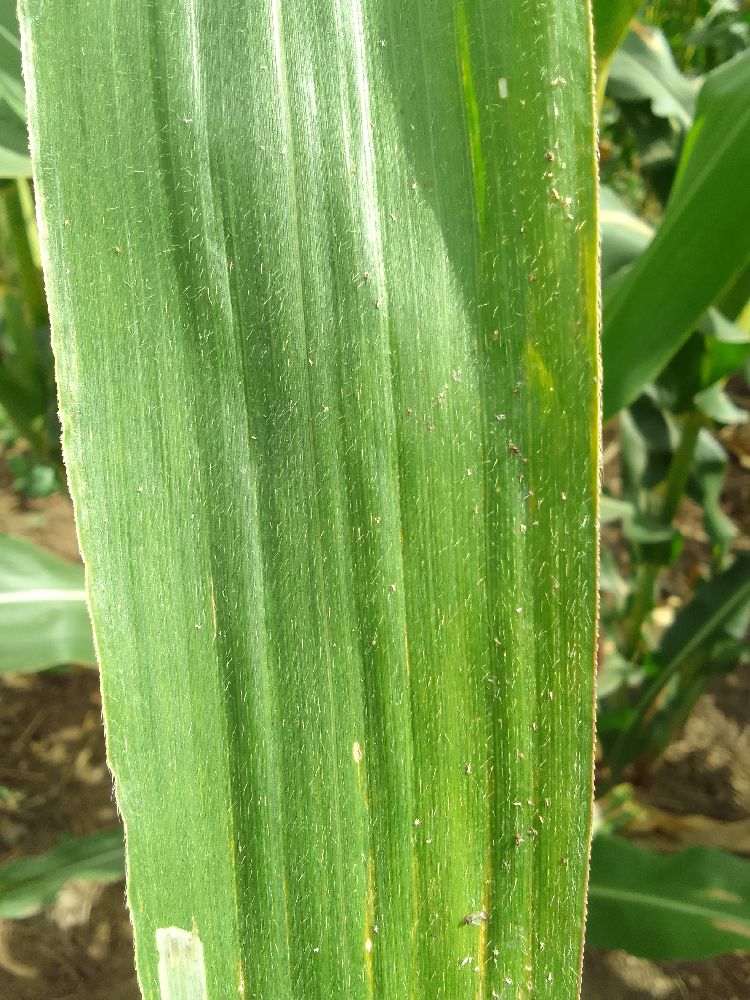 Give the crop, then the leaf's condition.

maize, healthy
